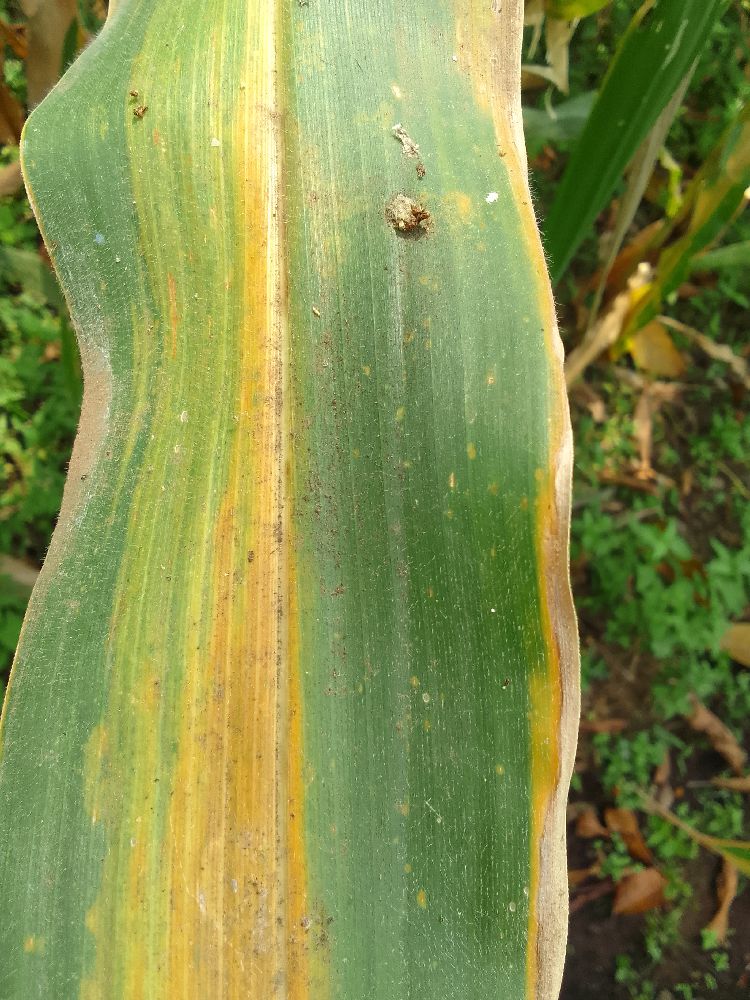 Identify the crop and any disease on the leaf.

maize, maize lethal necrosis
